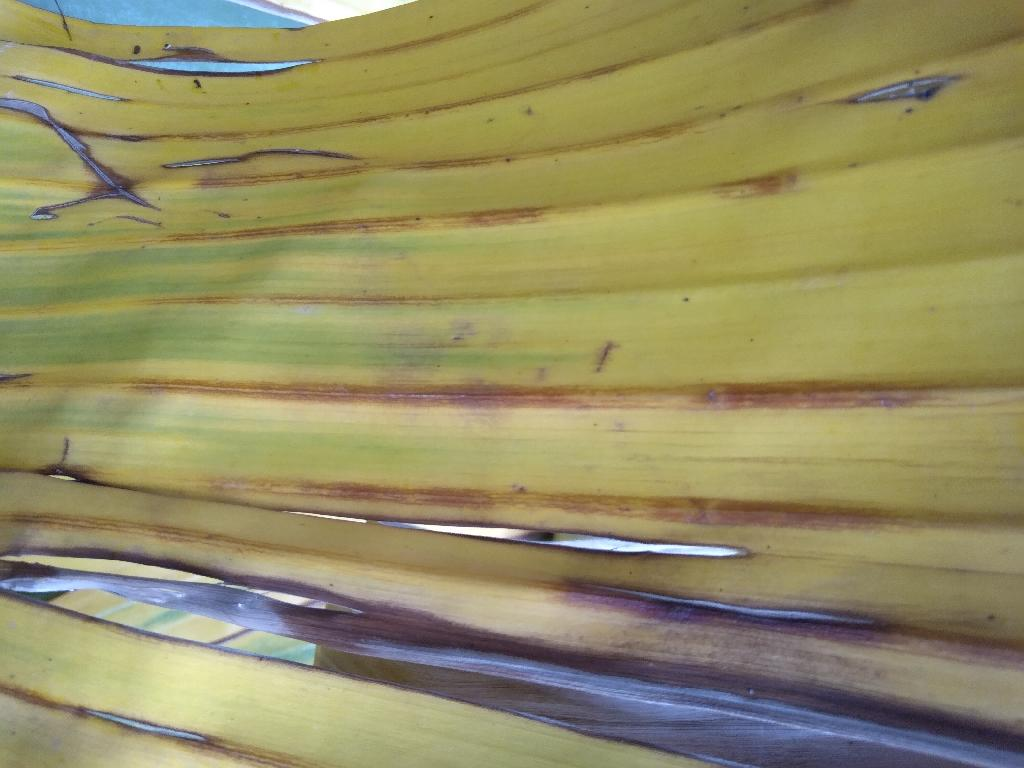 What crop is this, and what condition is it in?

banana, fusarium wilt race 1
